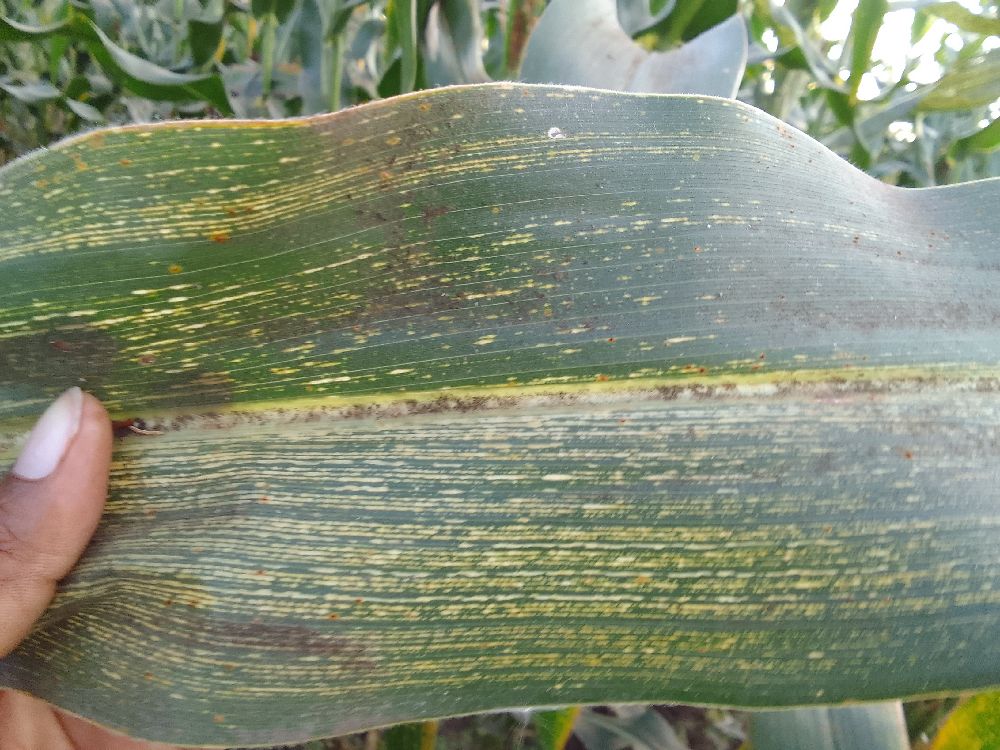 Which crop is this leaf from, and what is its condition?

maize, maize streak virus
